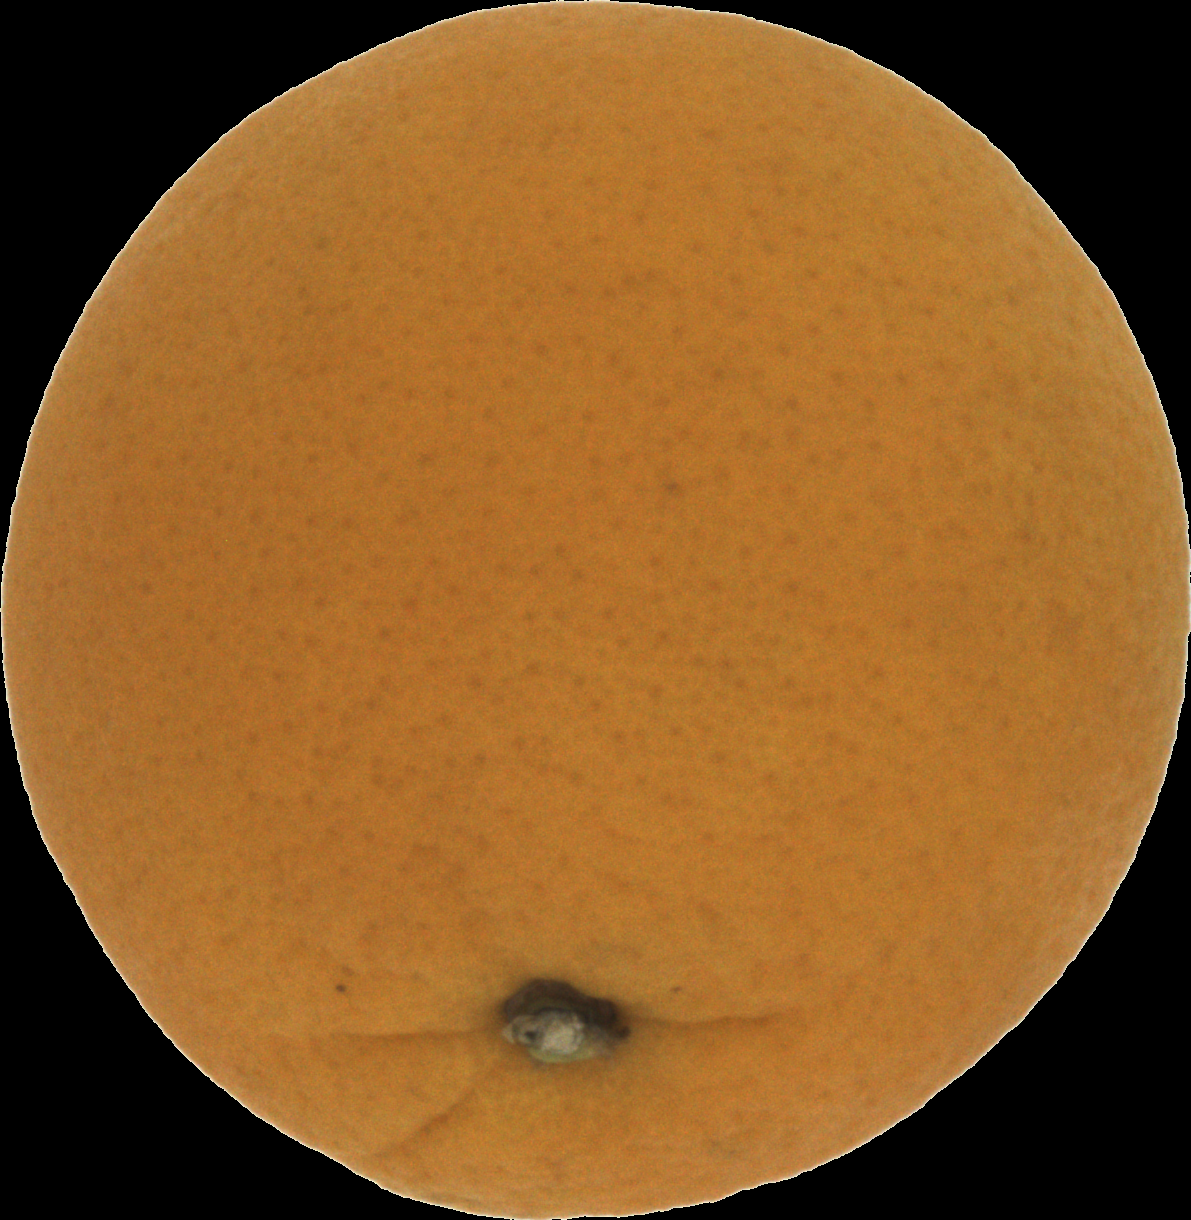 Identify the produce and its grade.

orange, good
